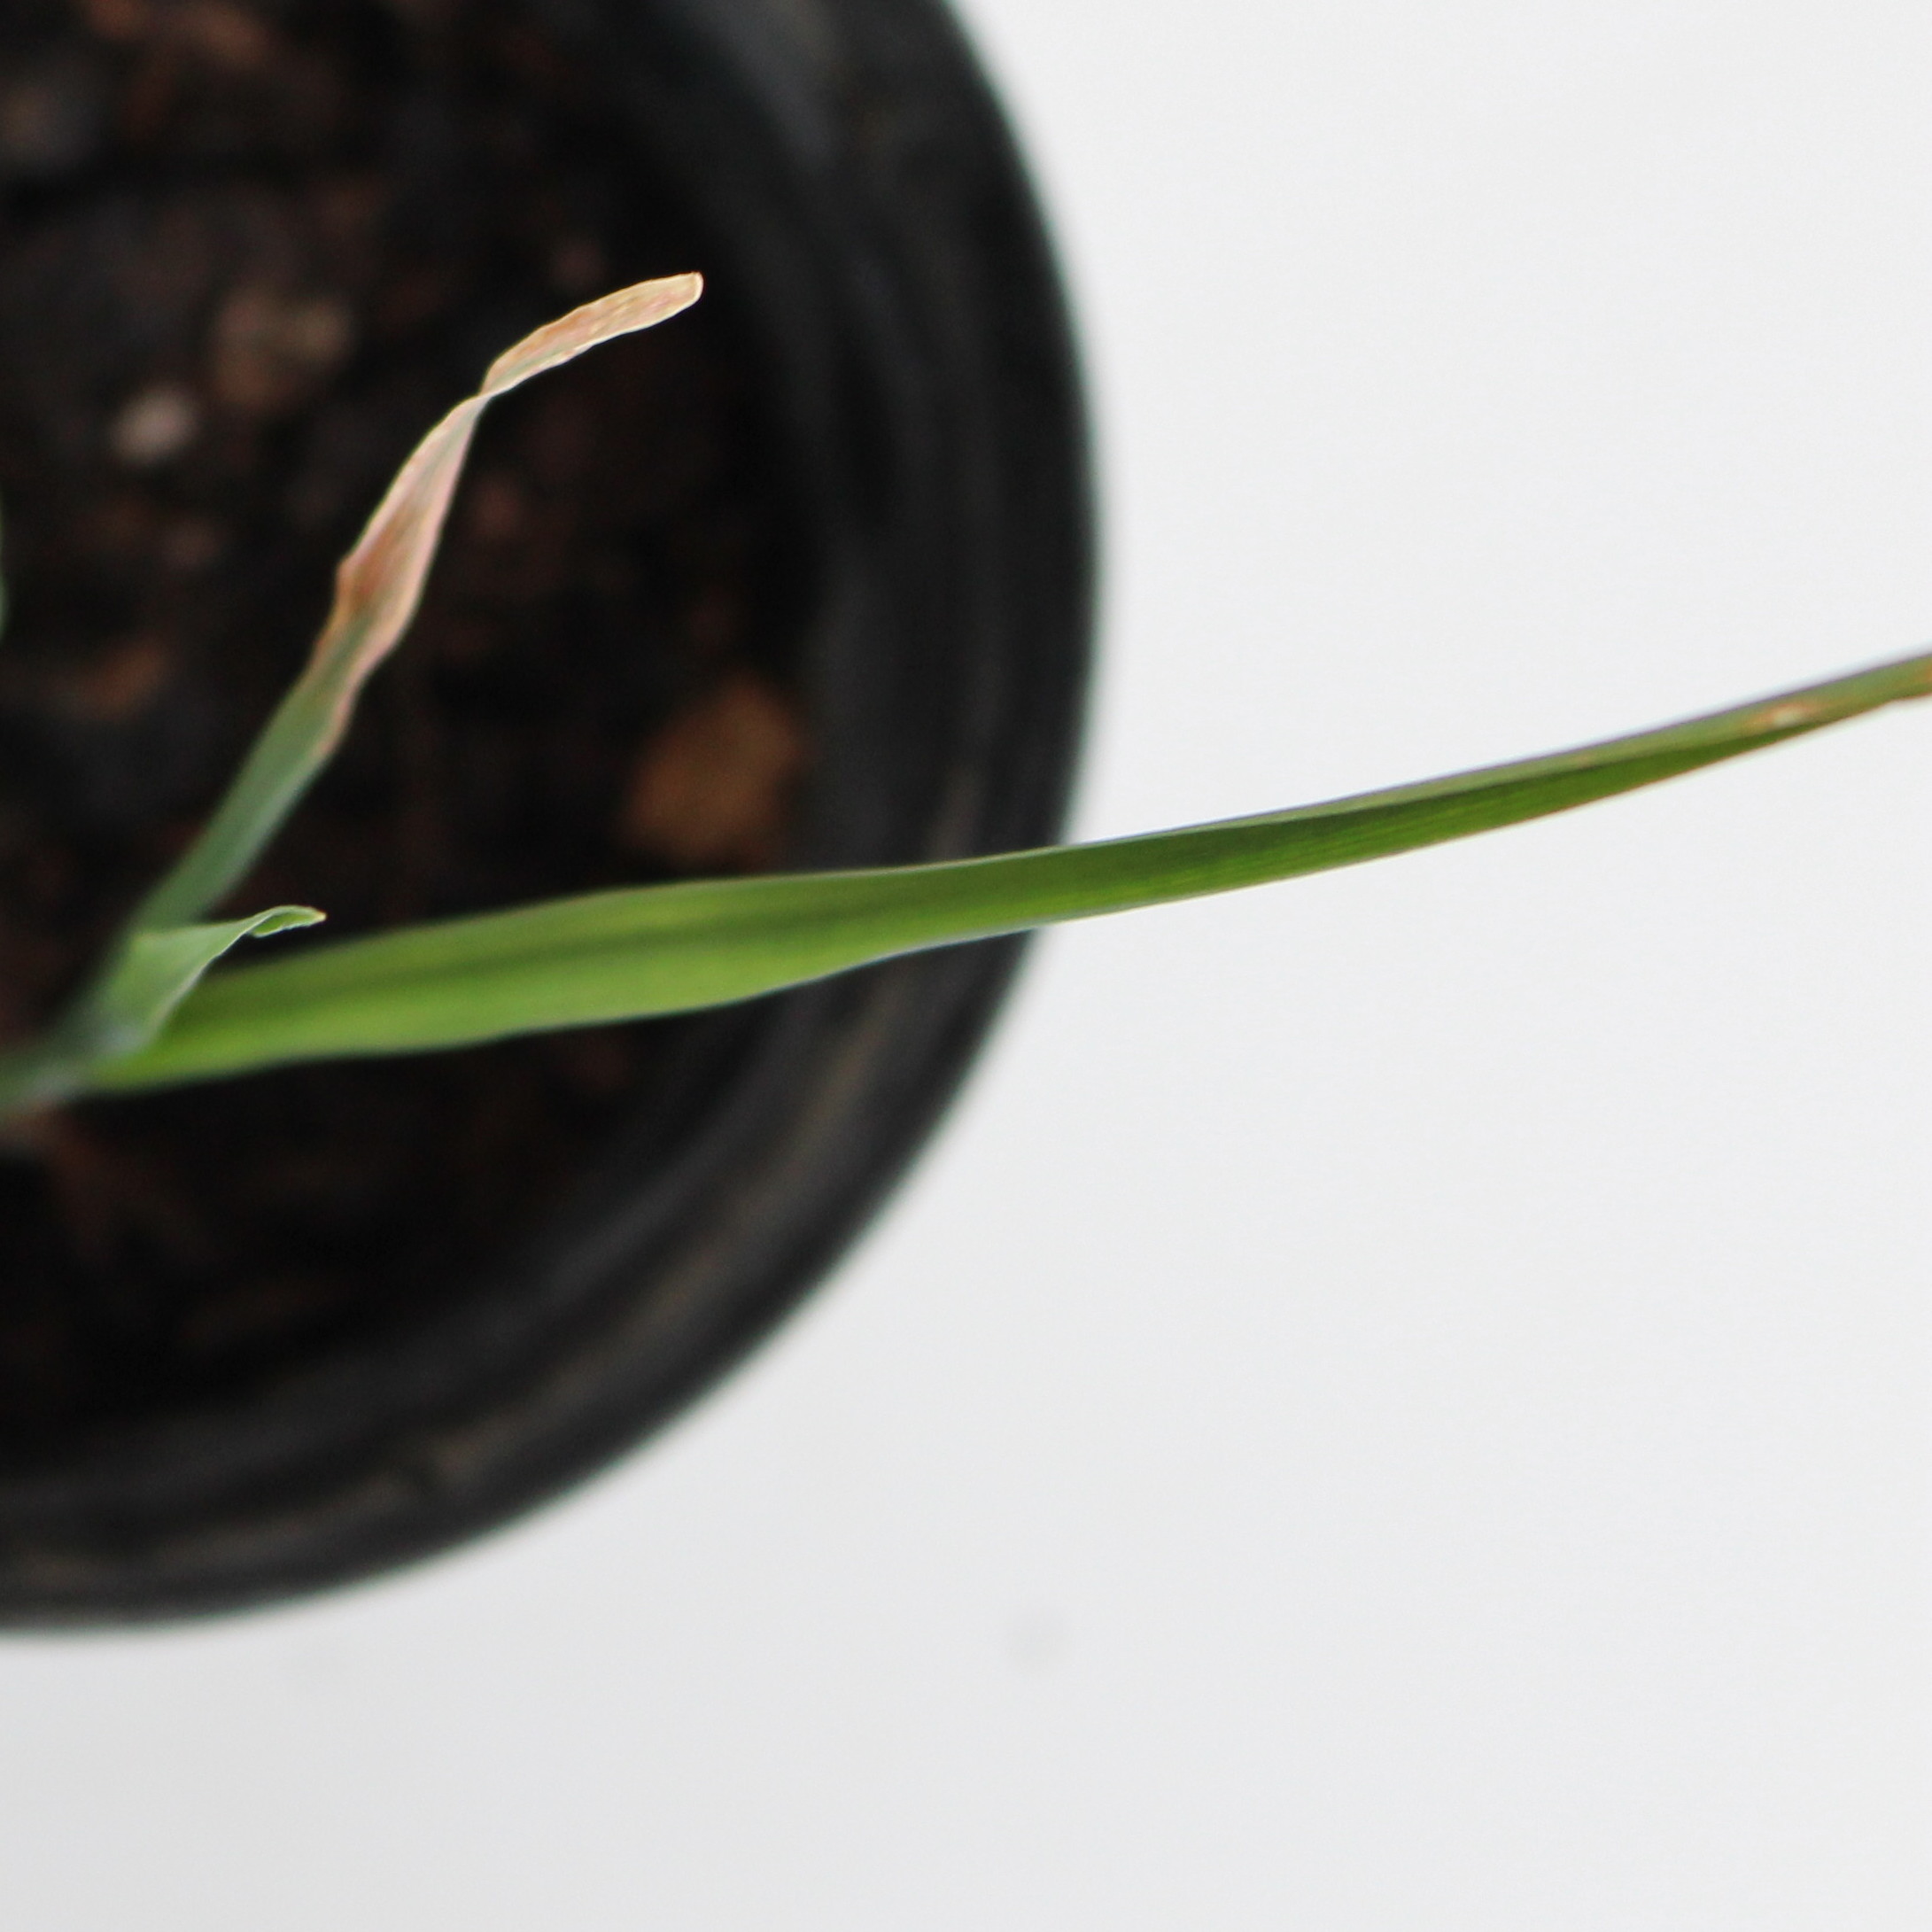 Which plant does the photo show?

Avena sterilis
